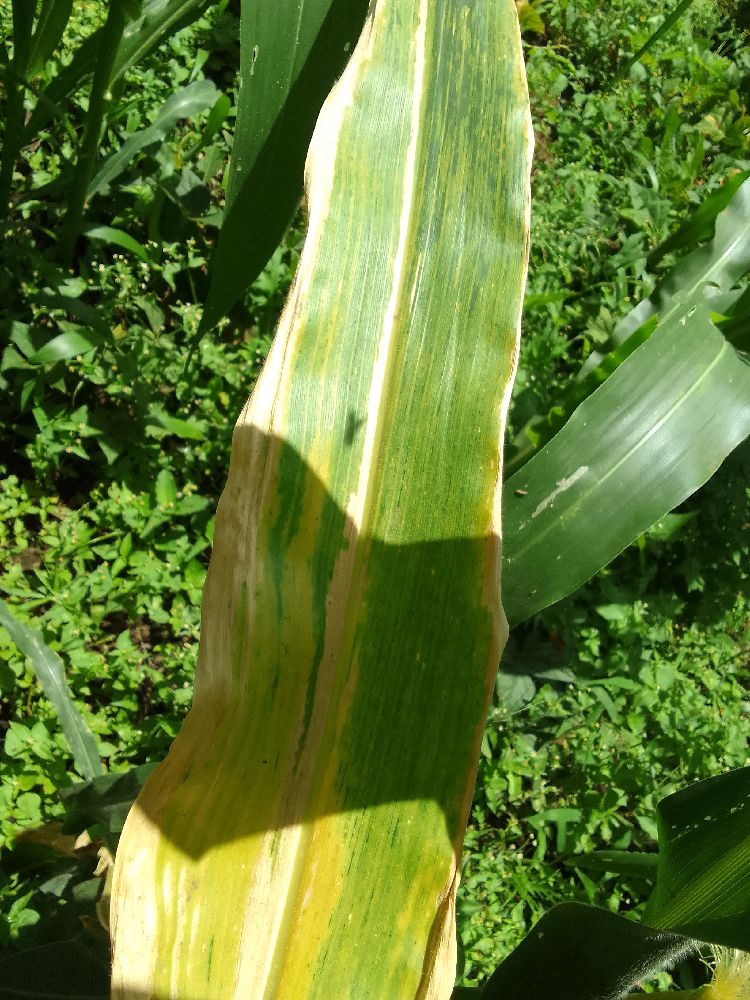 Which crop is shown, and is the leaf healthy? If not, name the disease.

maize, maize lethal necrosis
